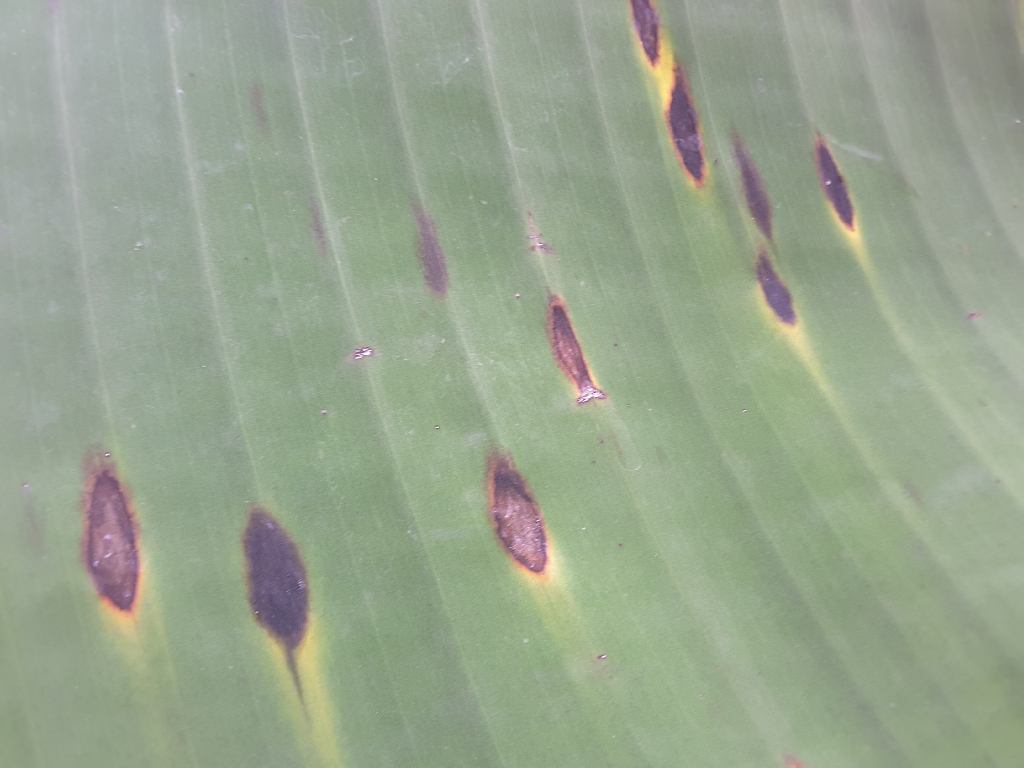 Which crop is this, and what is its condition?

banana, black sigatoka
